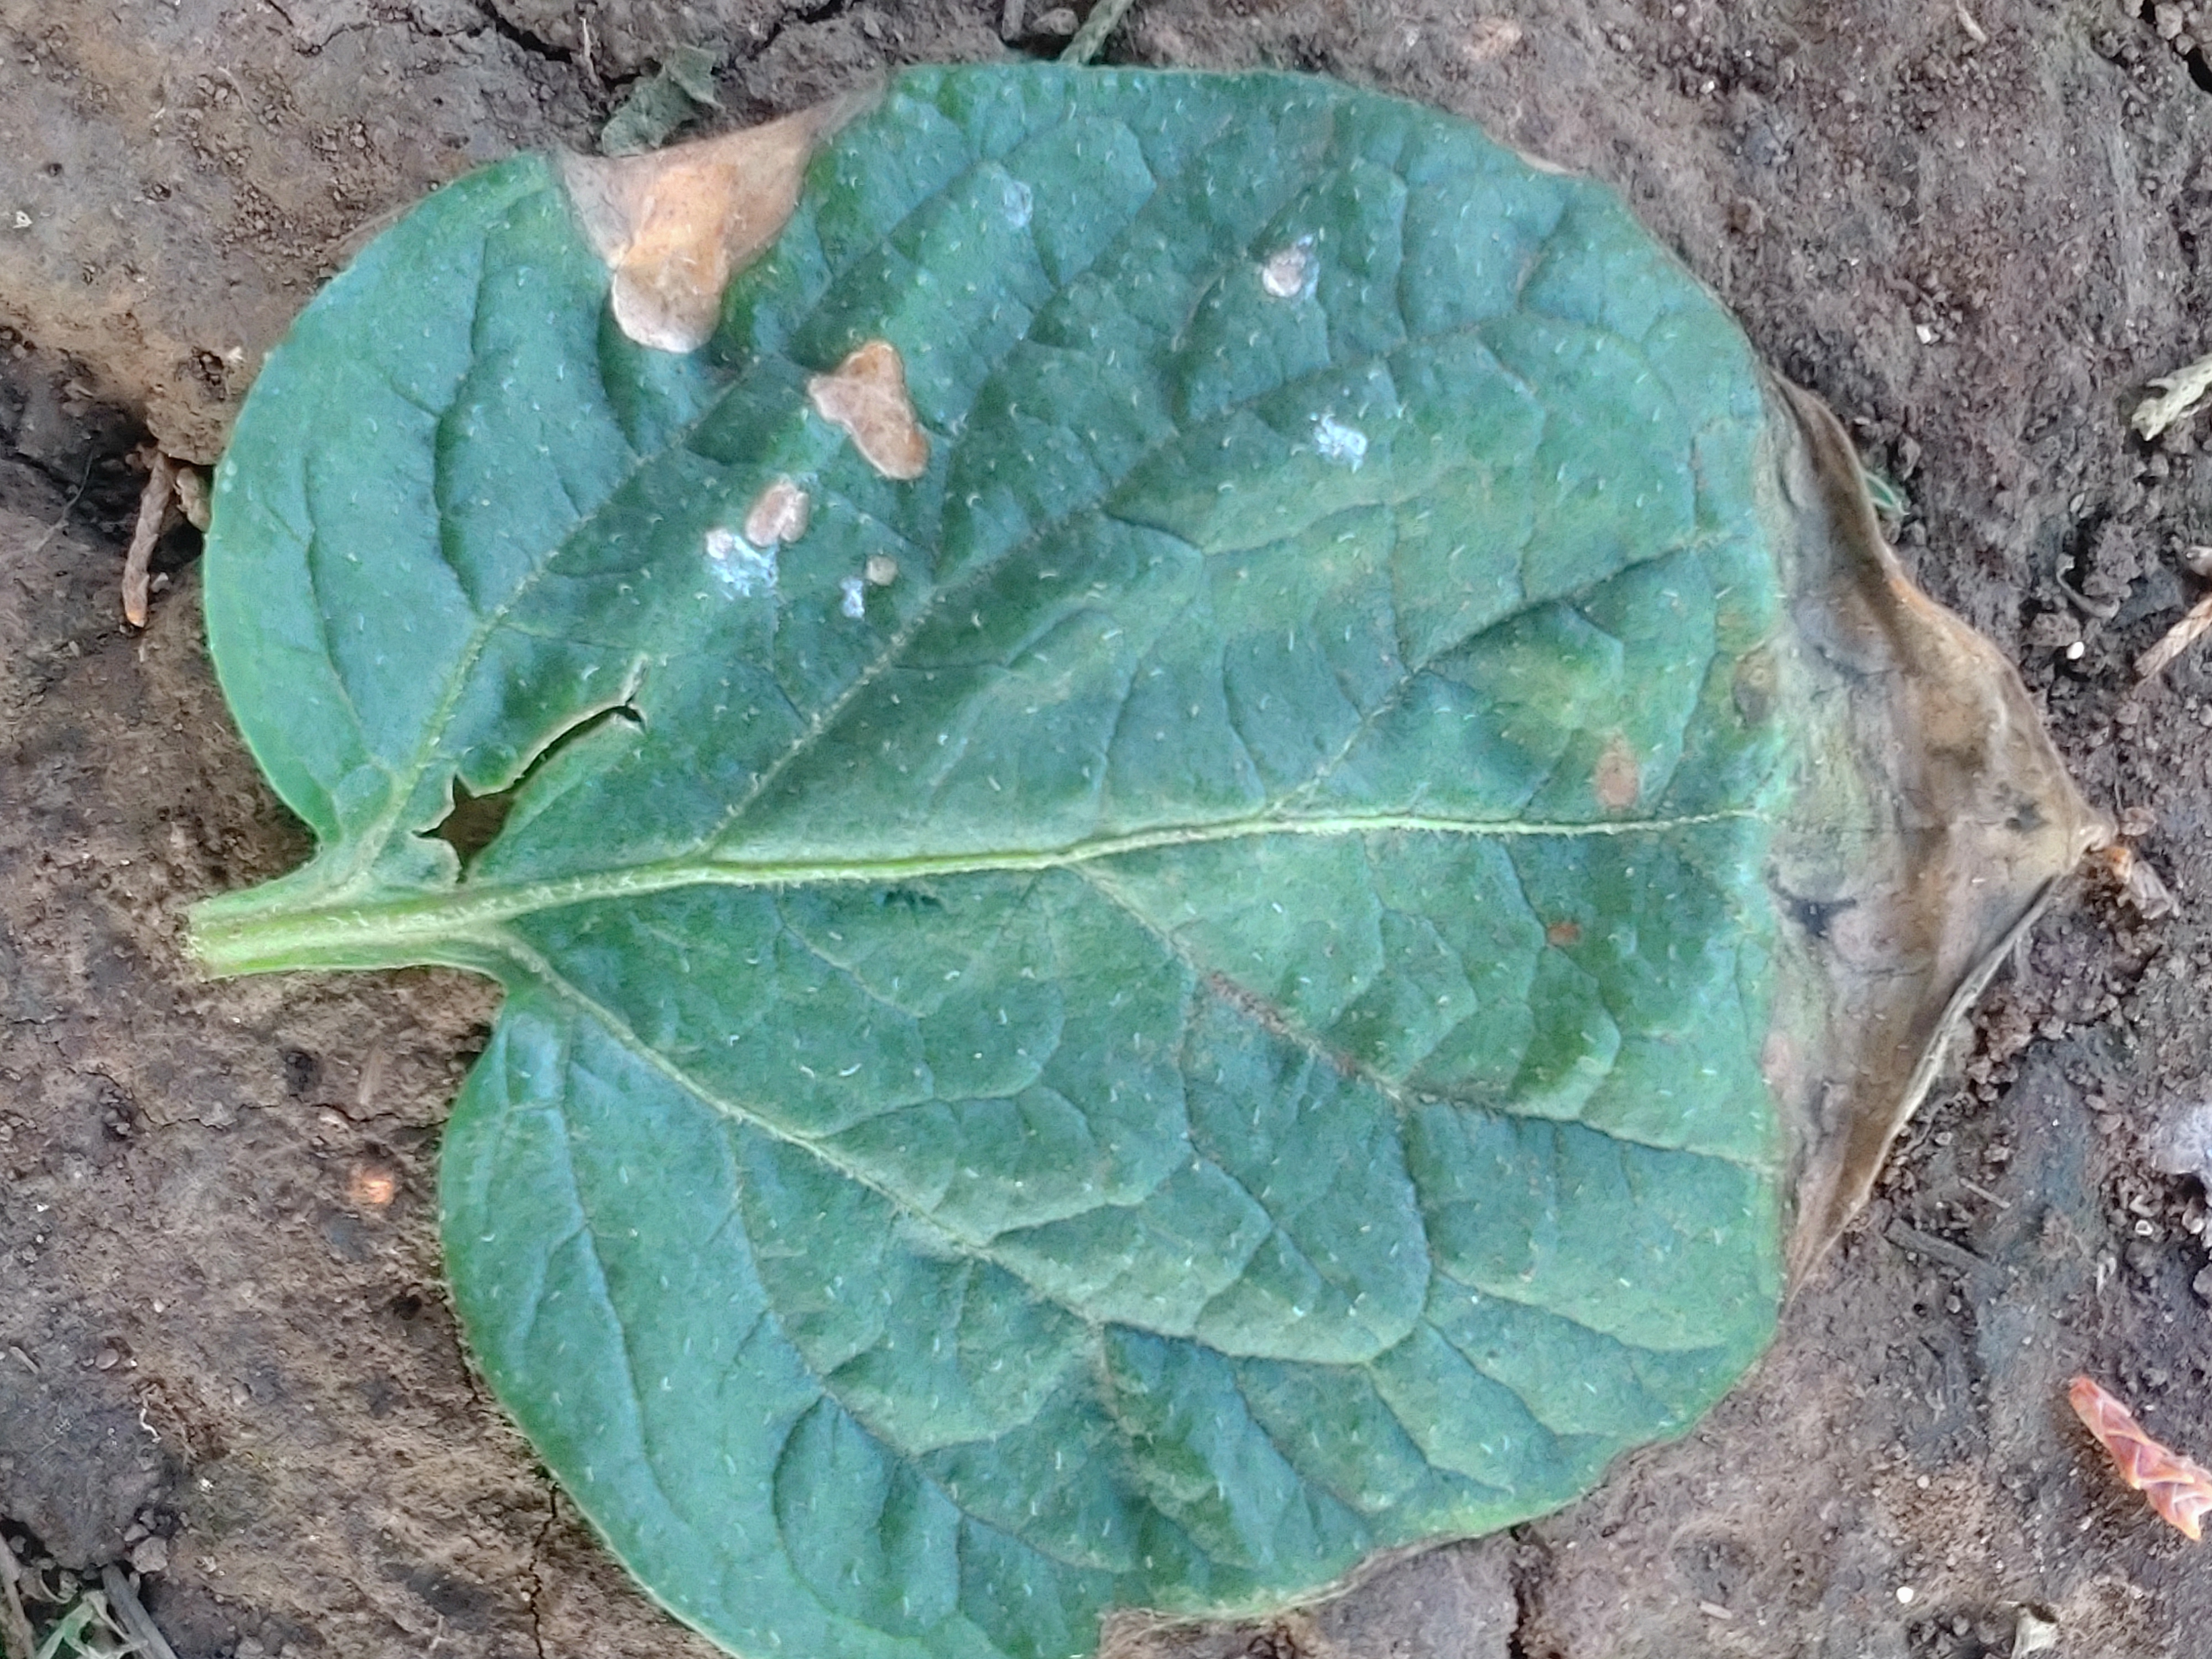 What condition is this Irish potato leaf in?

early blight
